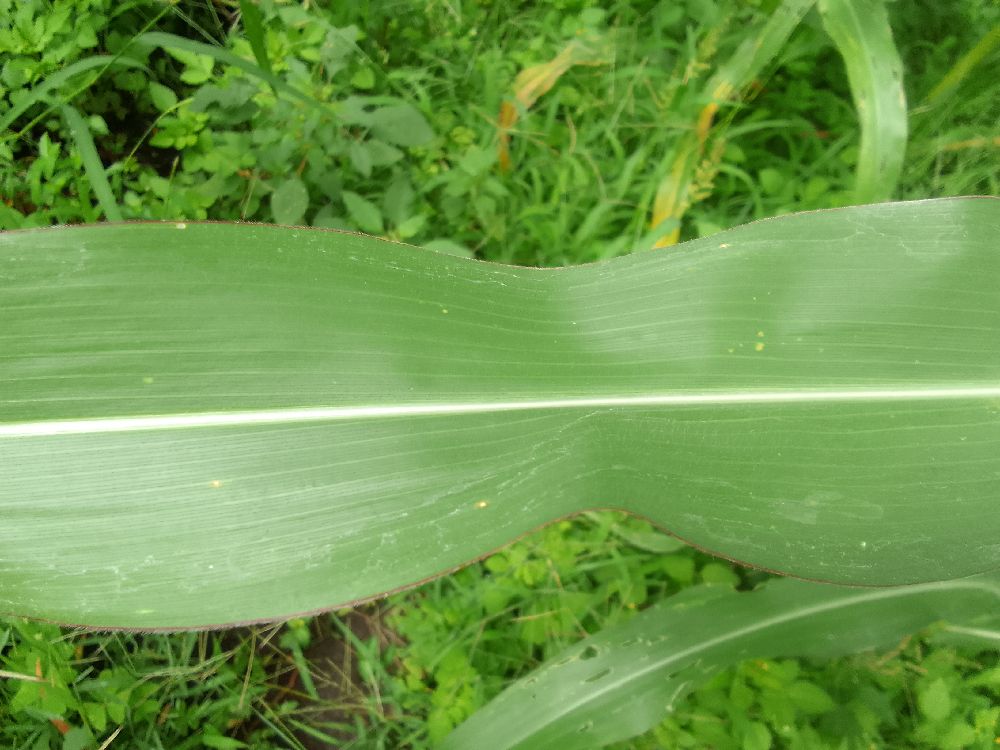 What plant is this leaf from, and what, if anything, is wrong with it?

maize, healthy
